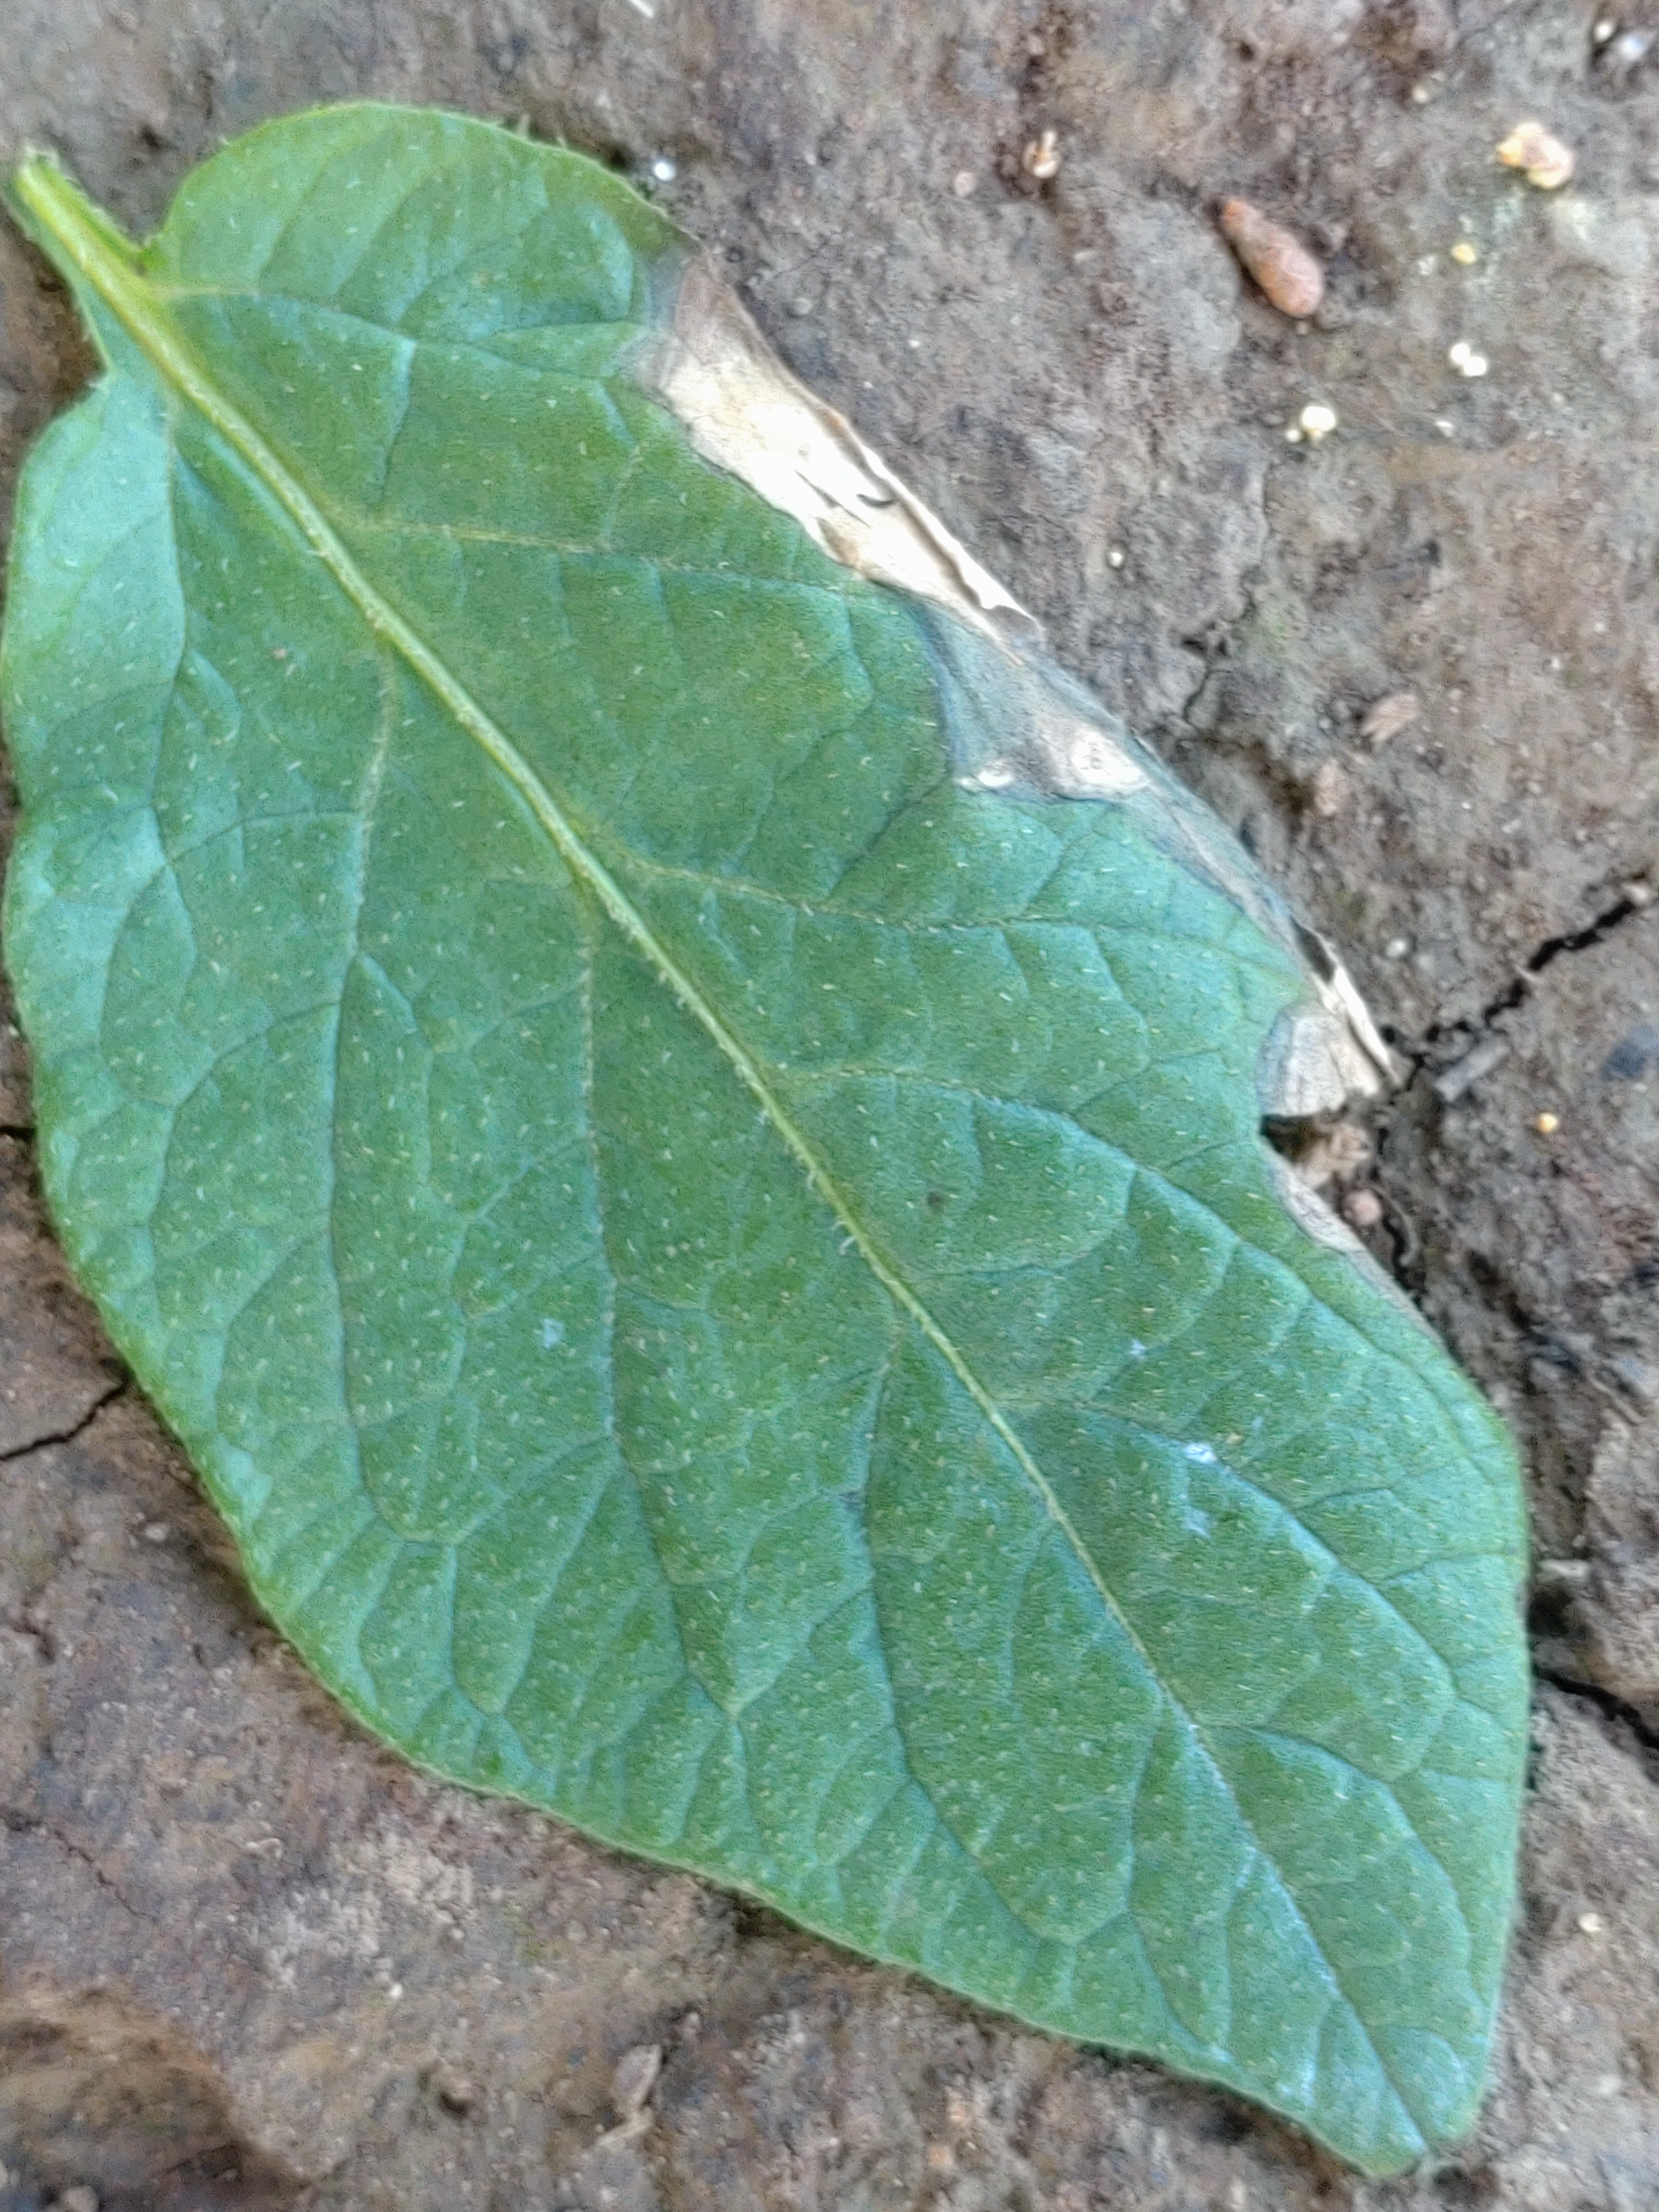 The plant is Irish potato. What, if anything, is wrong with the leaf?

early blight
